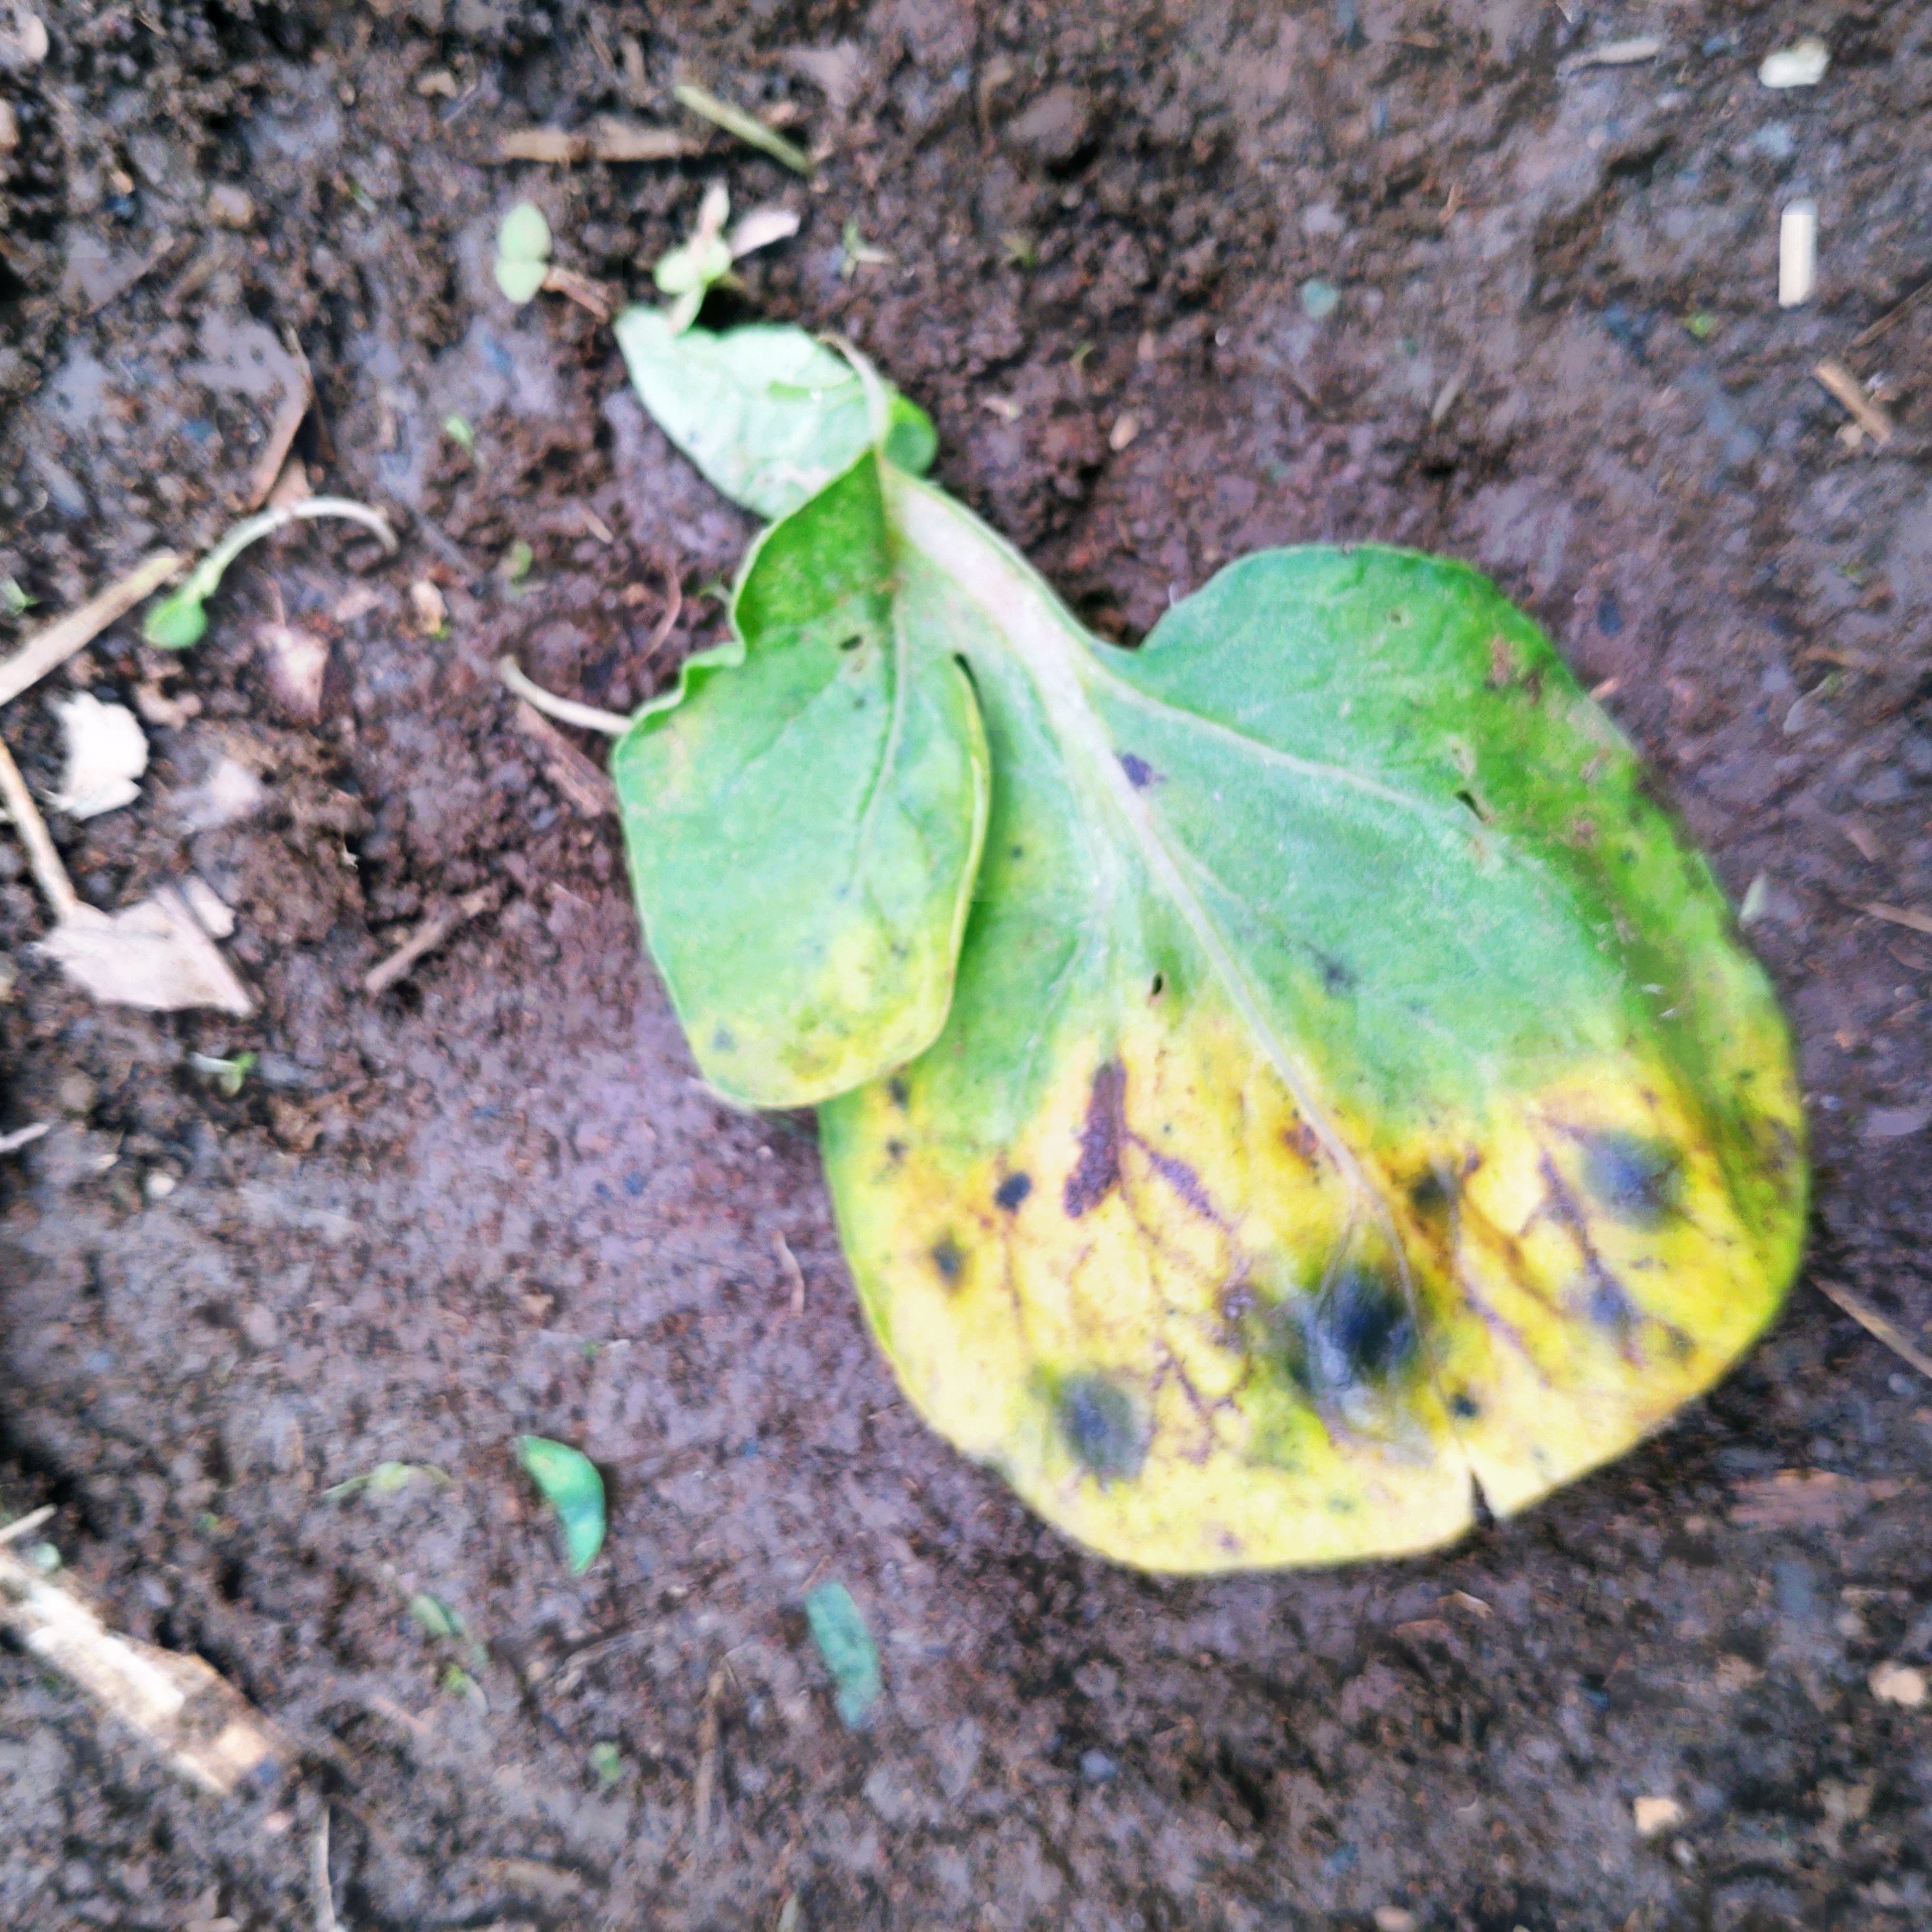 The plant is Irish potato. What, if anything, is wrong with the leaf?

late blight
